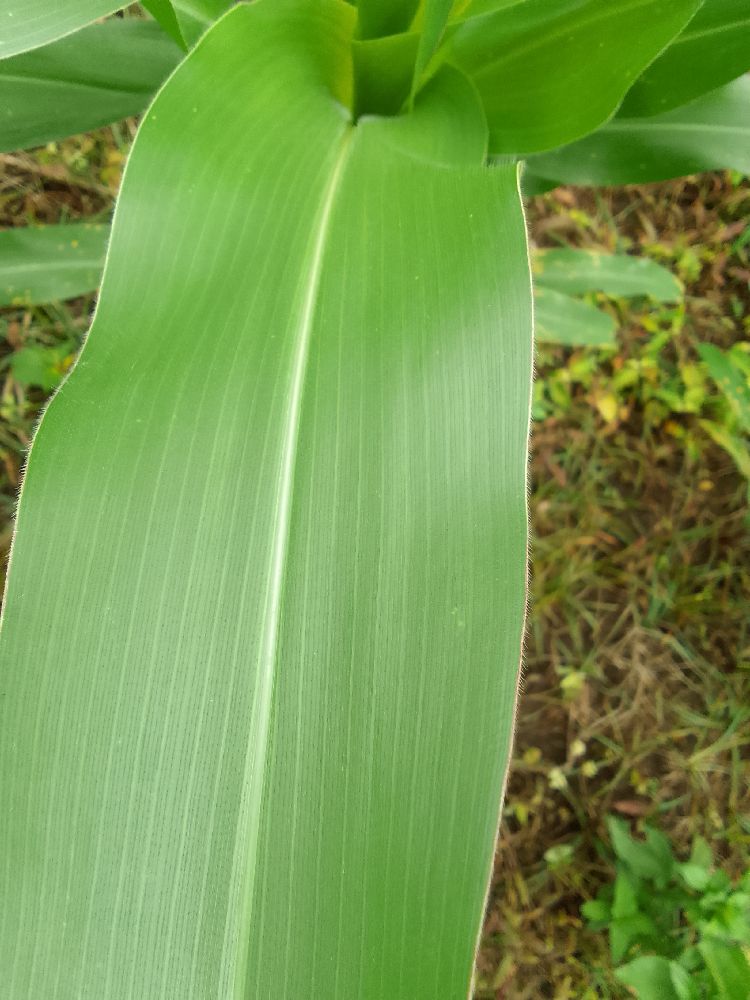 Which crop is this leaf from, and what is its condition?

maize, healthy
